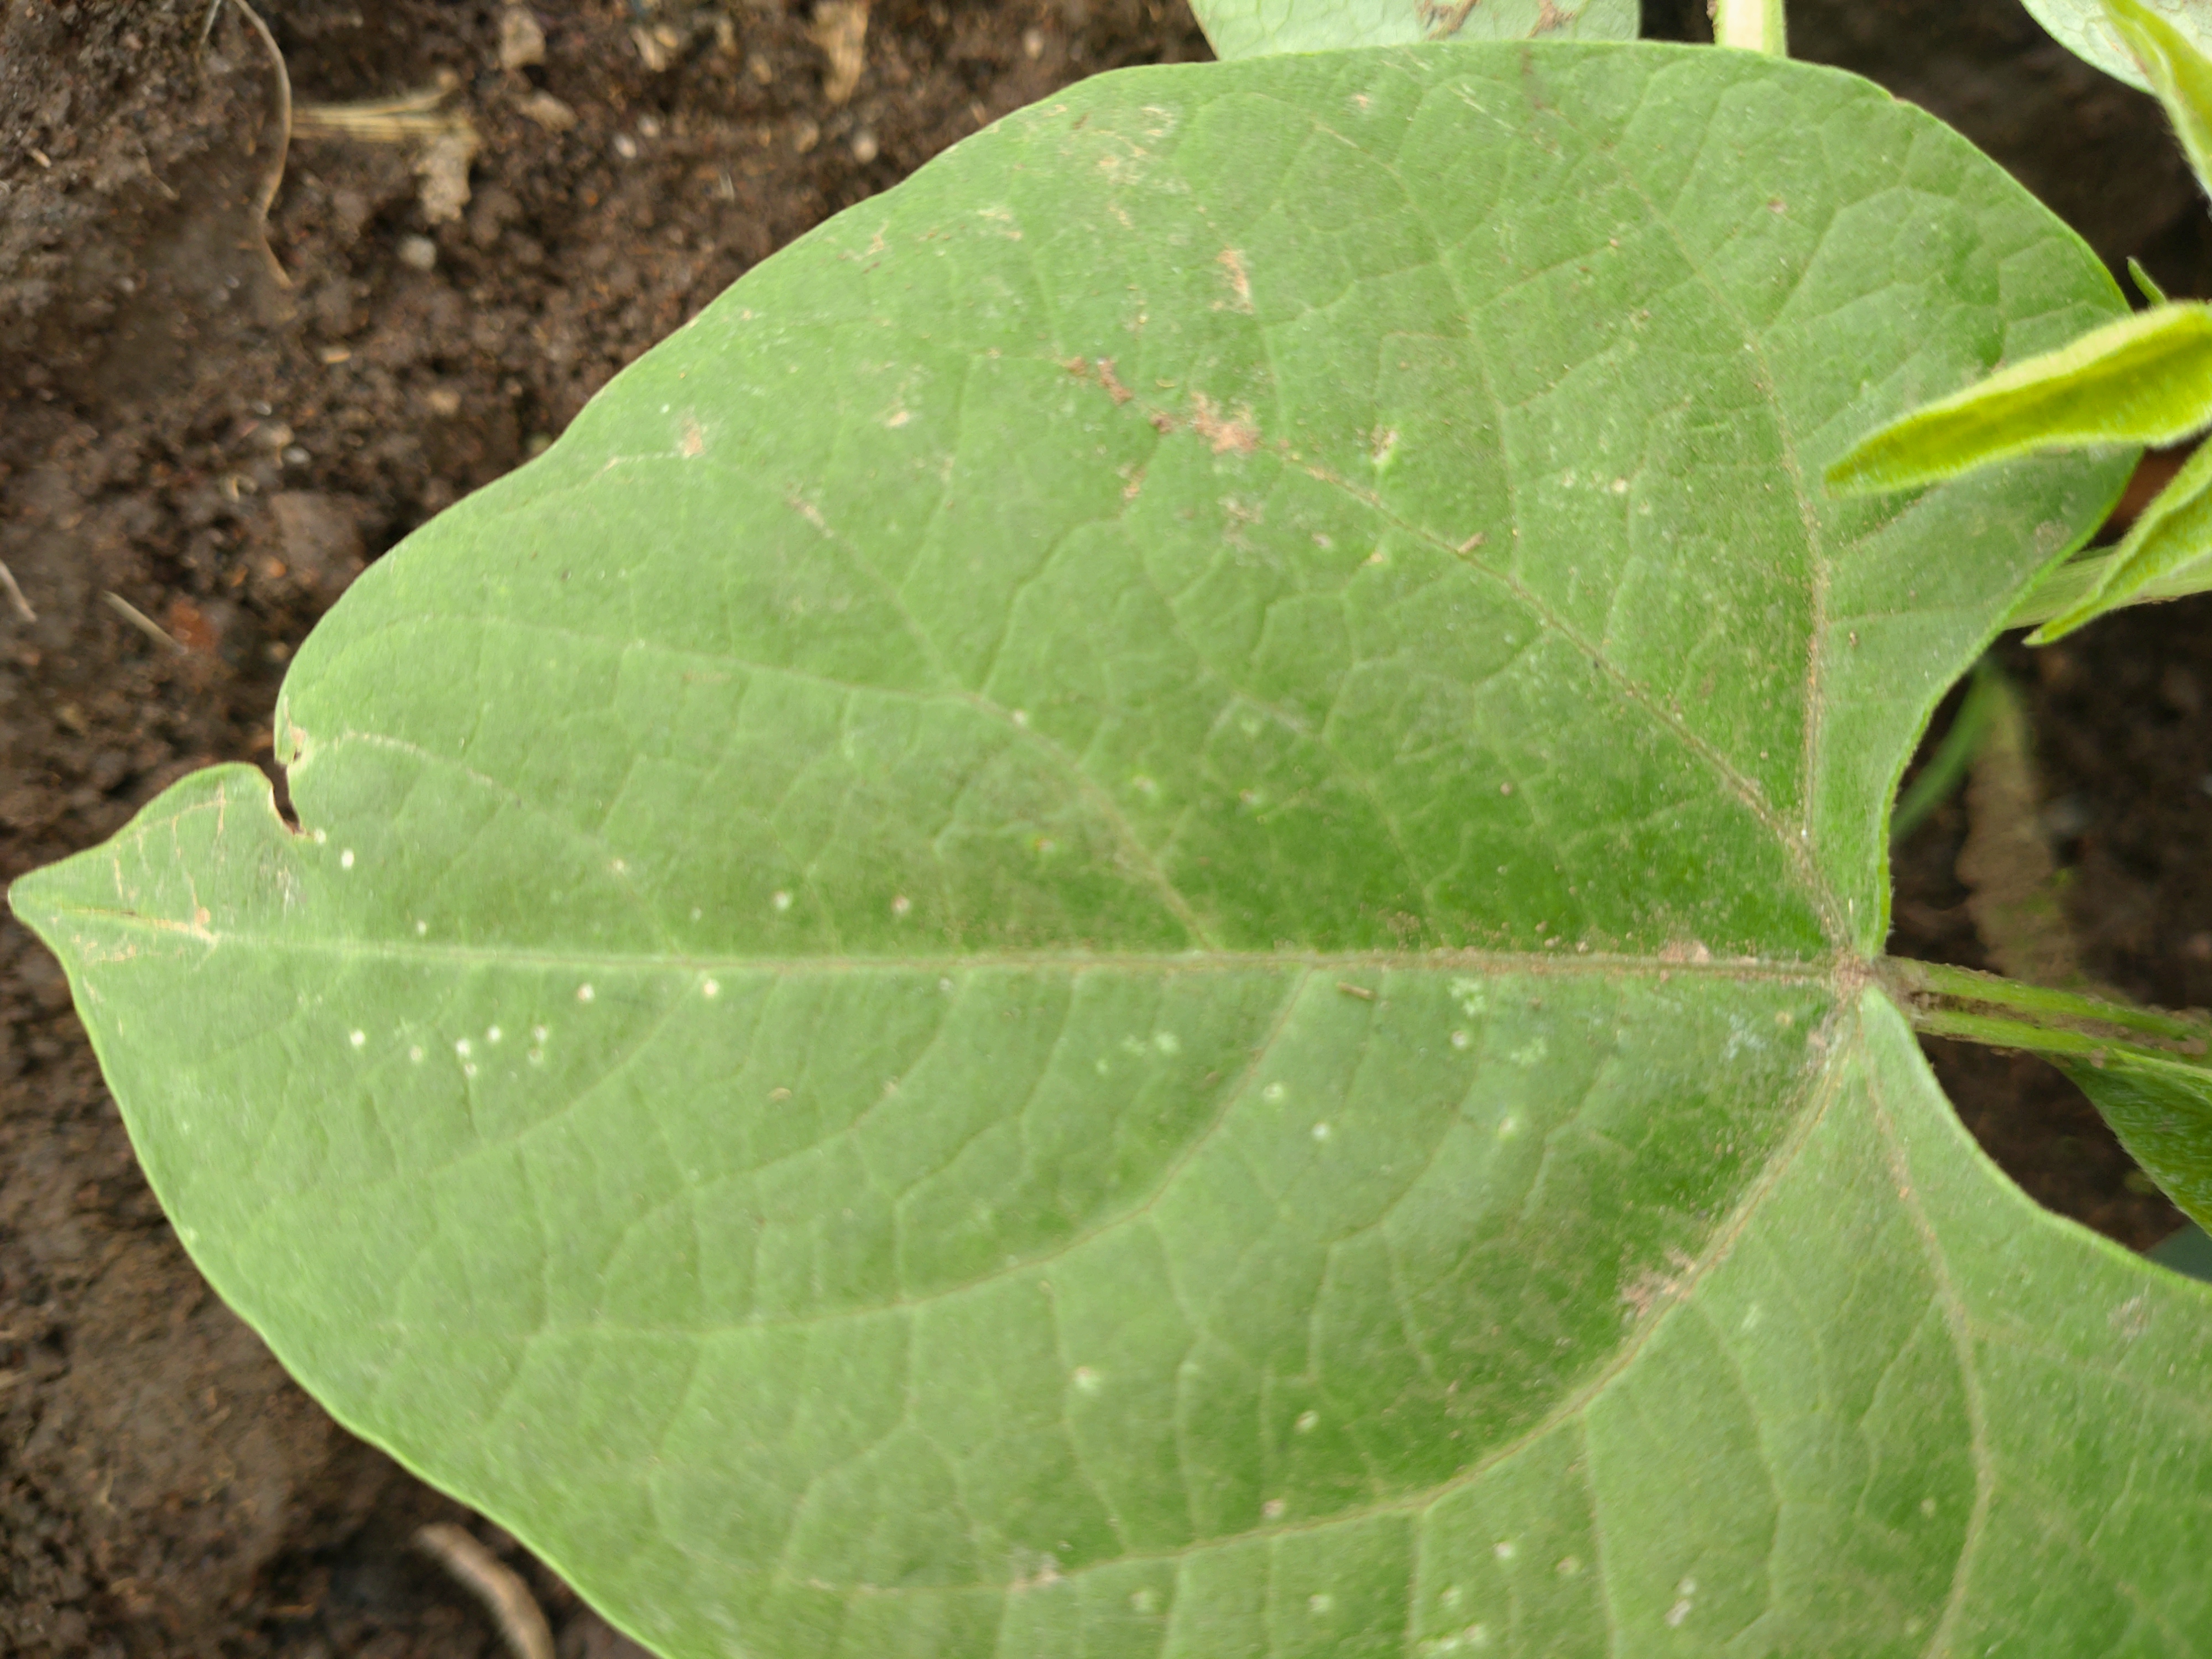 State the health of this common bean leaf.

healthy
